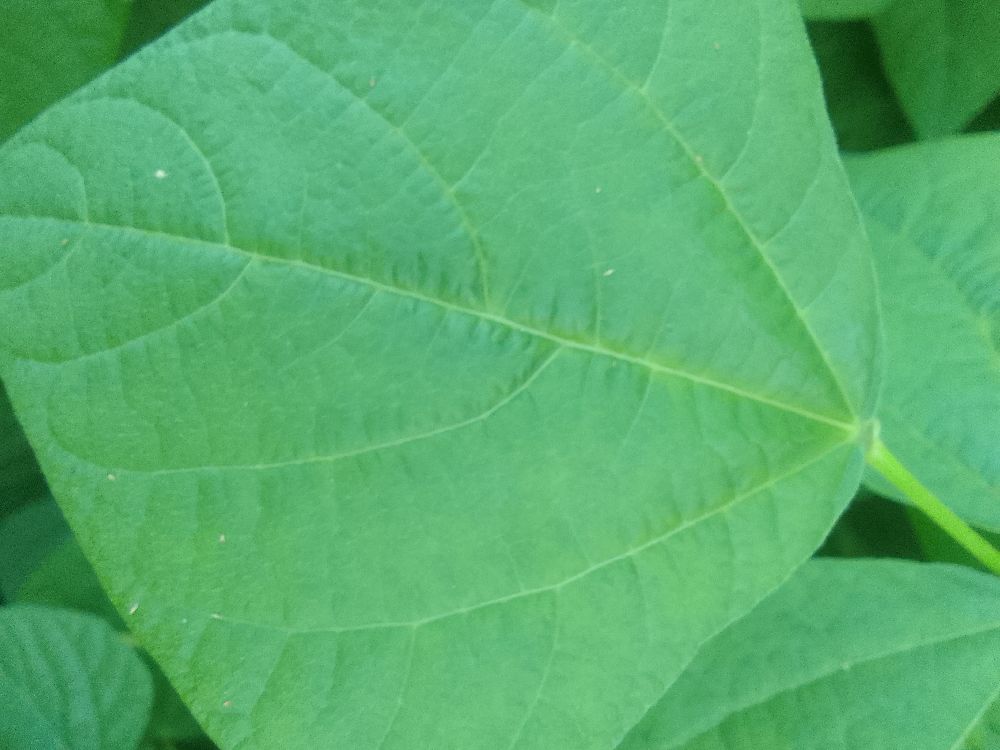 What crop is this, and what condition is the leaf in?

common bean, healthy
